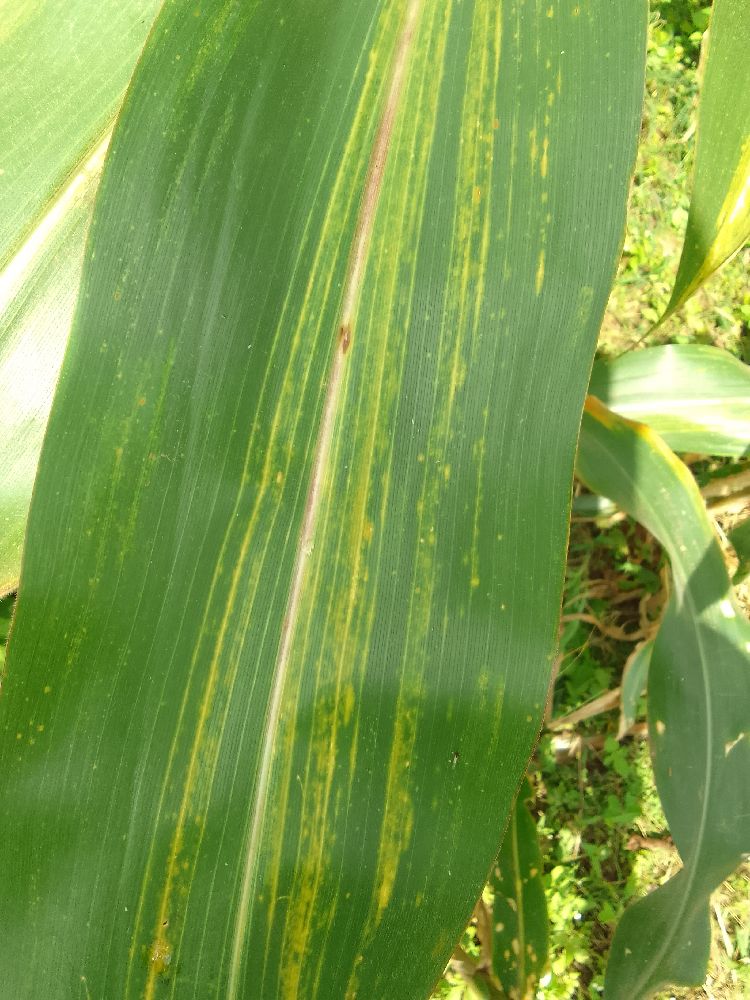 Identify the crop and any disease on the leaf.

maize, maize lethal necrosis
